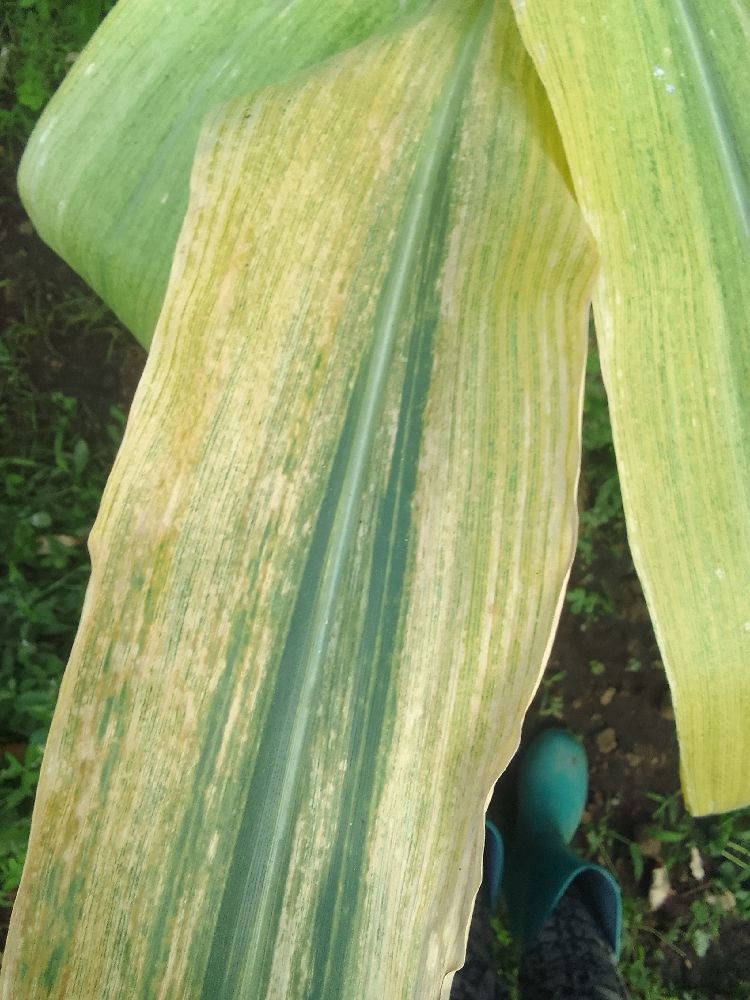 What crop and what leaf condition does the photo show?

maize, maize lethal necrosis
